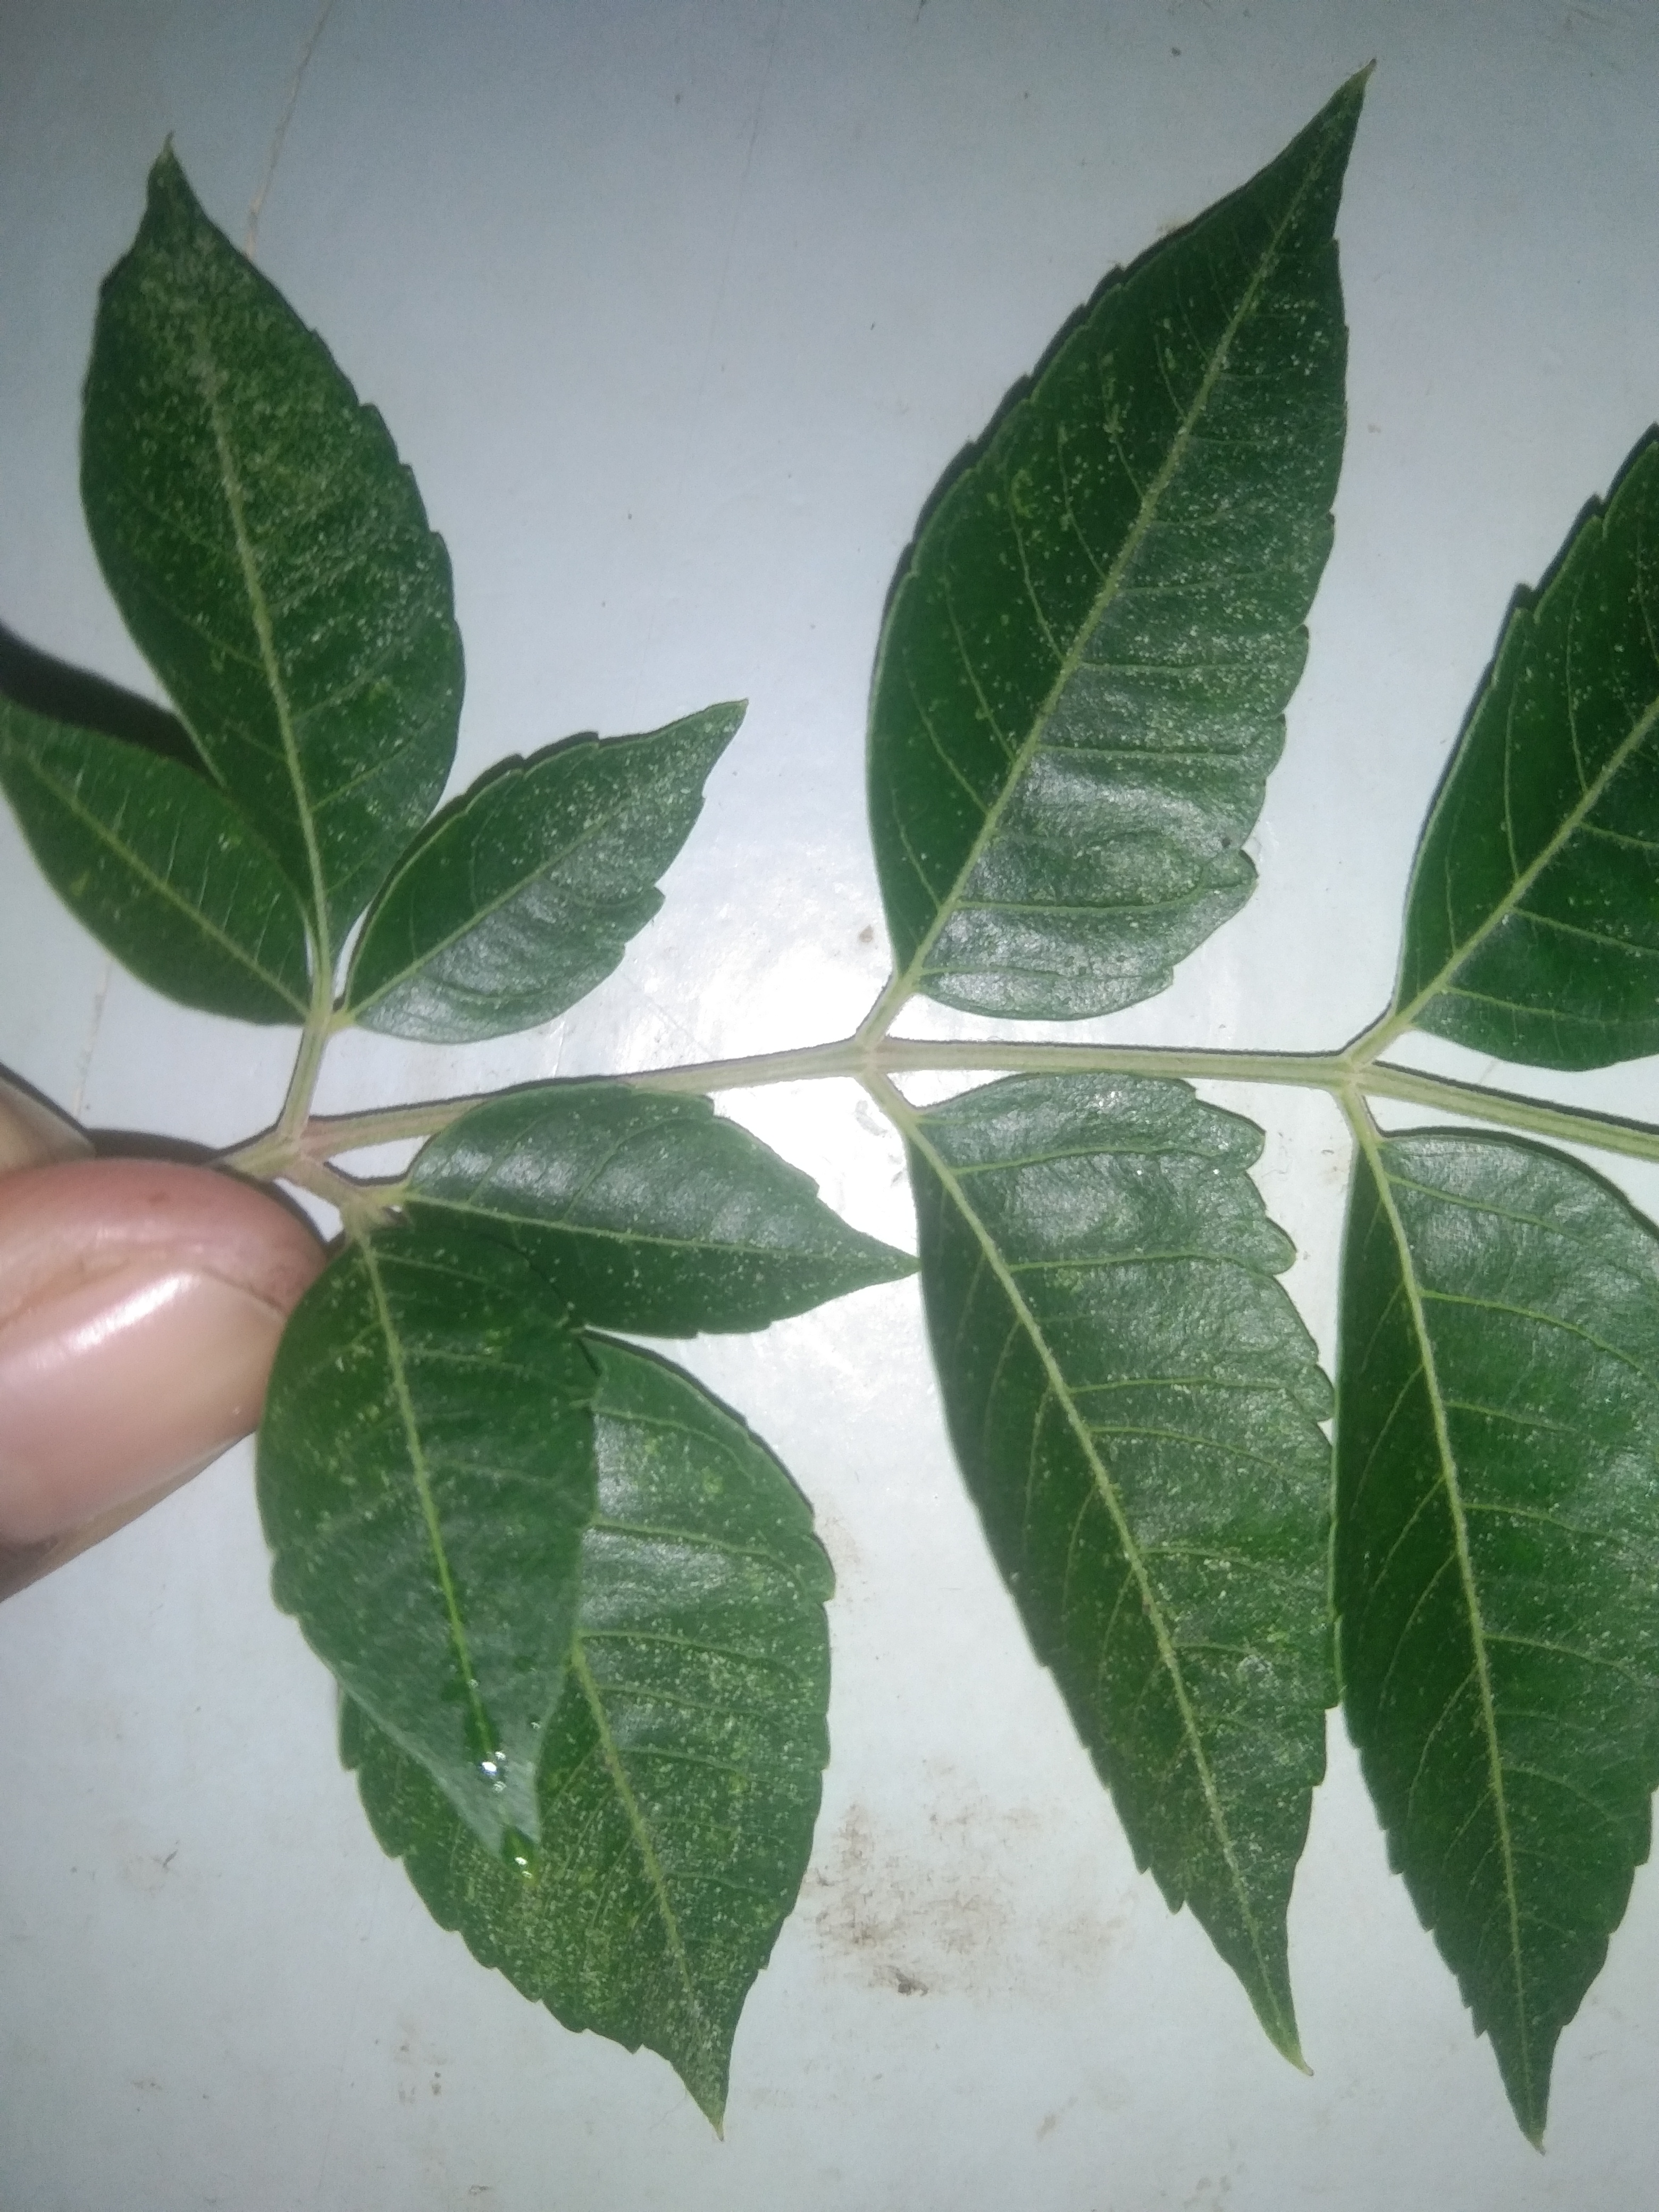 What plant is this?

neem
